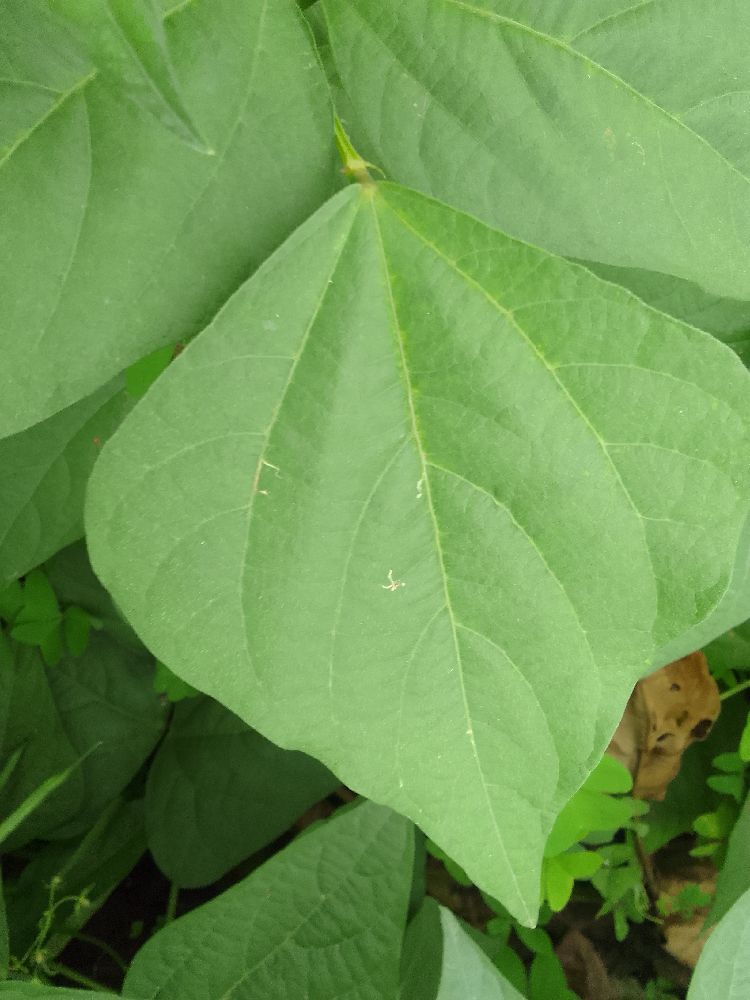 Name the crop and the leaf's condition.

common bean, healthy
